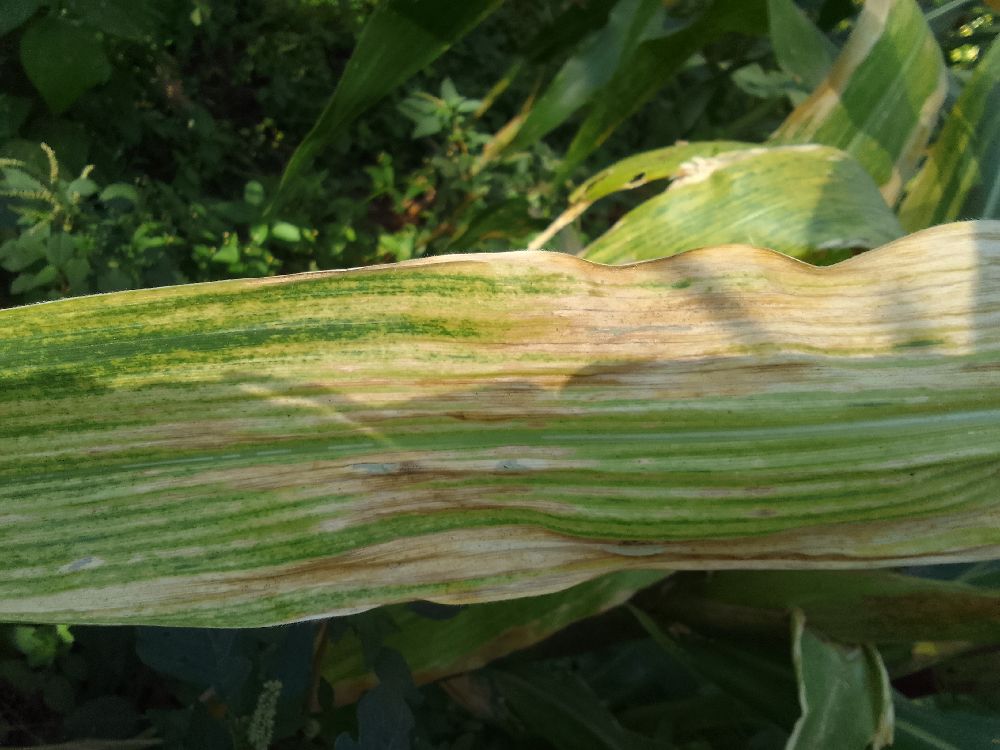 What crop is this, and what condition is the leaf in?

maize, maize lethal necrosis
